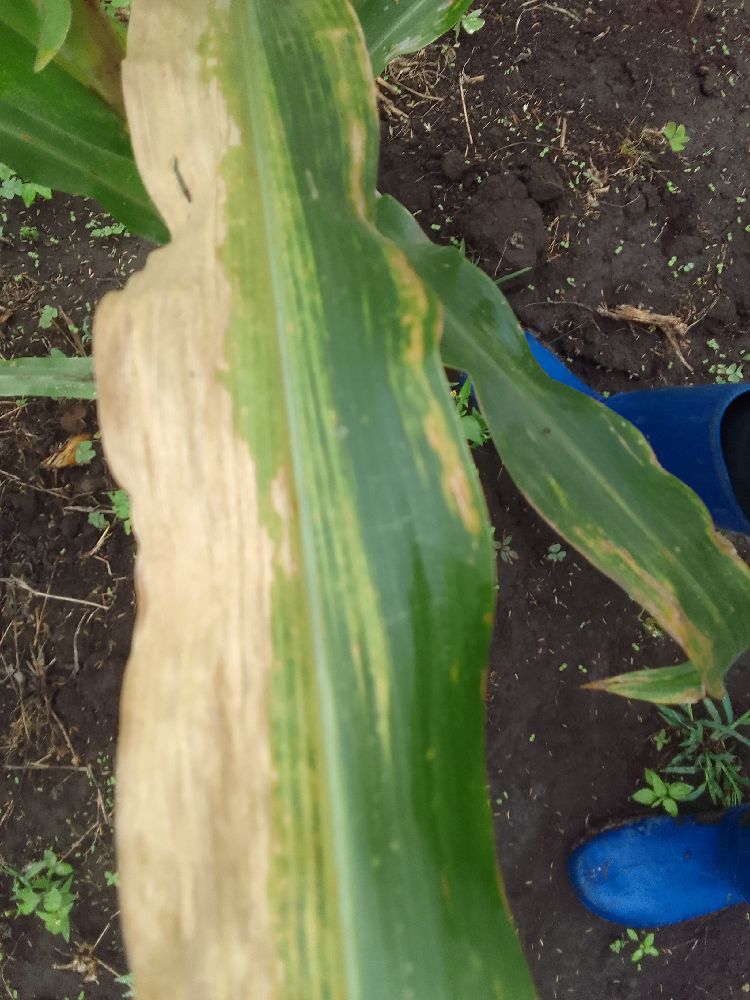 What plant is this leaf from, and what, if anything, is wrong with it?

maize, maize lethal necrosis
